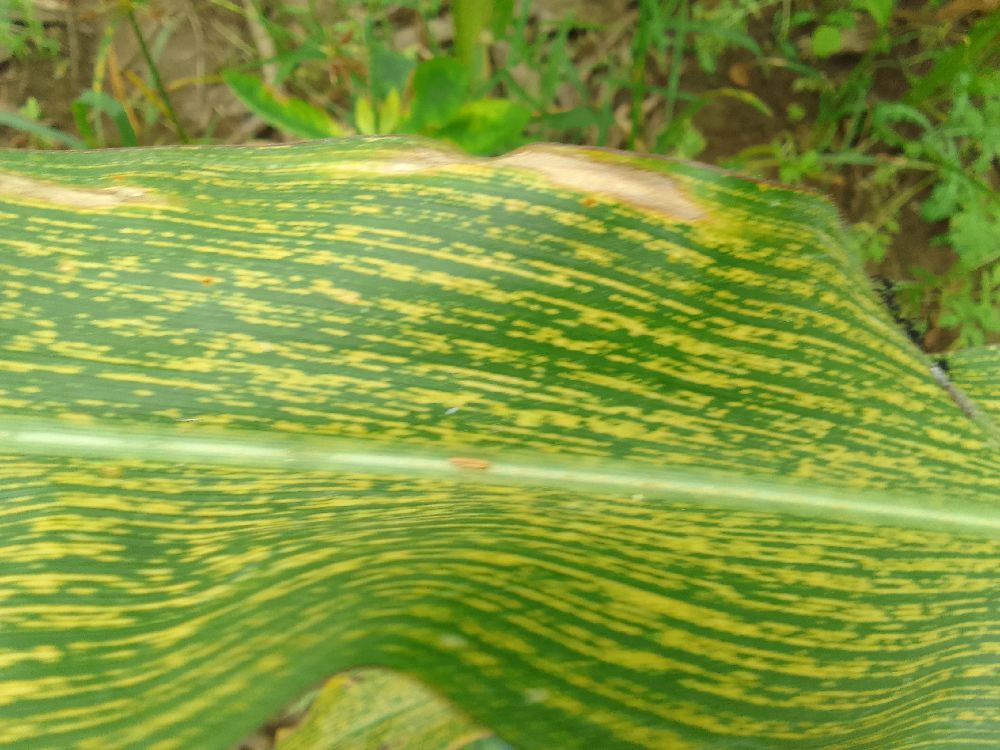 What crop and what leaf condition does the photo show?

maize, maize streak virus
